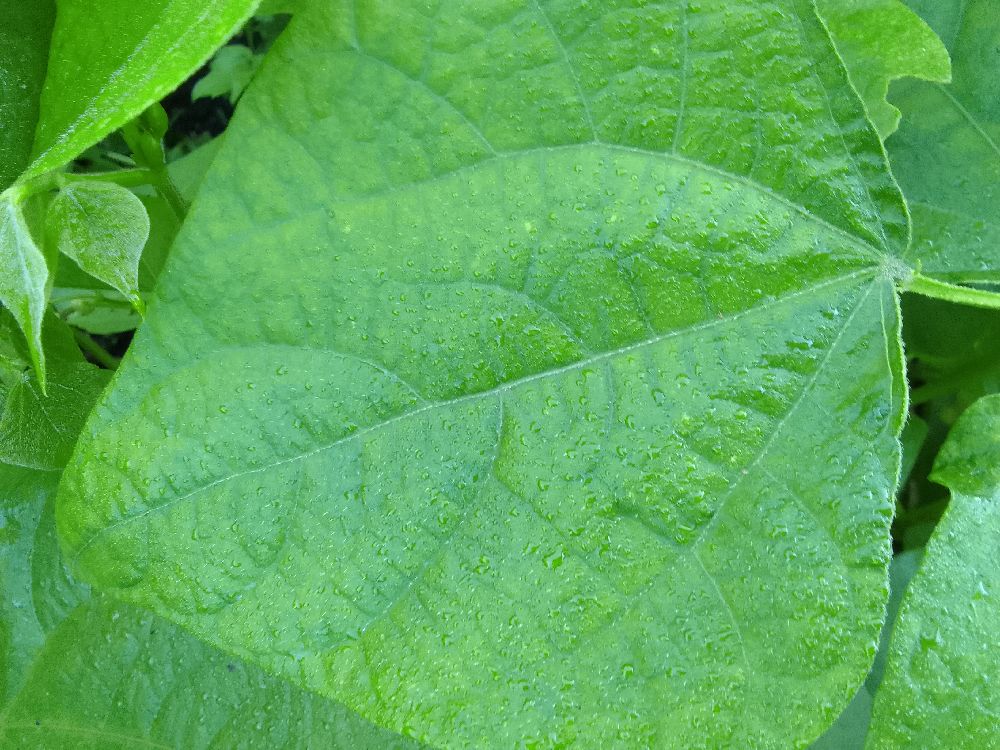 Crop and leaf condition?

common bean, healthy
